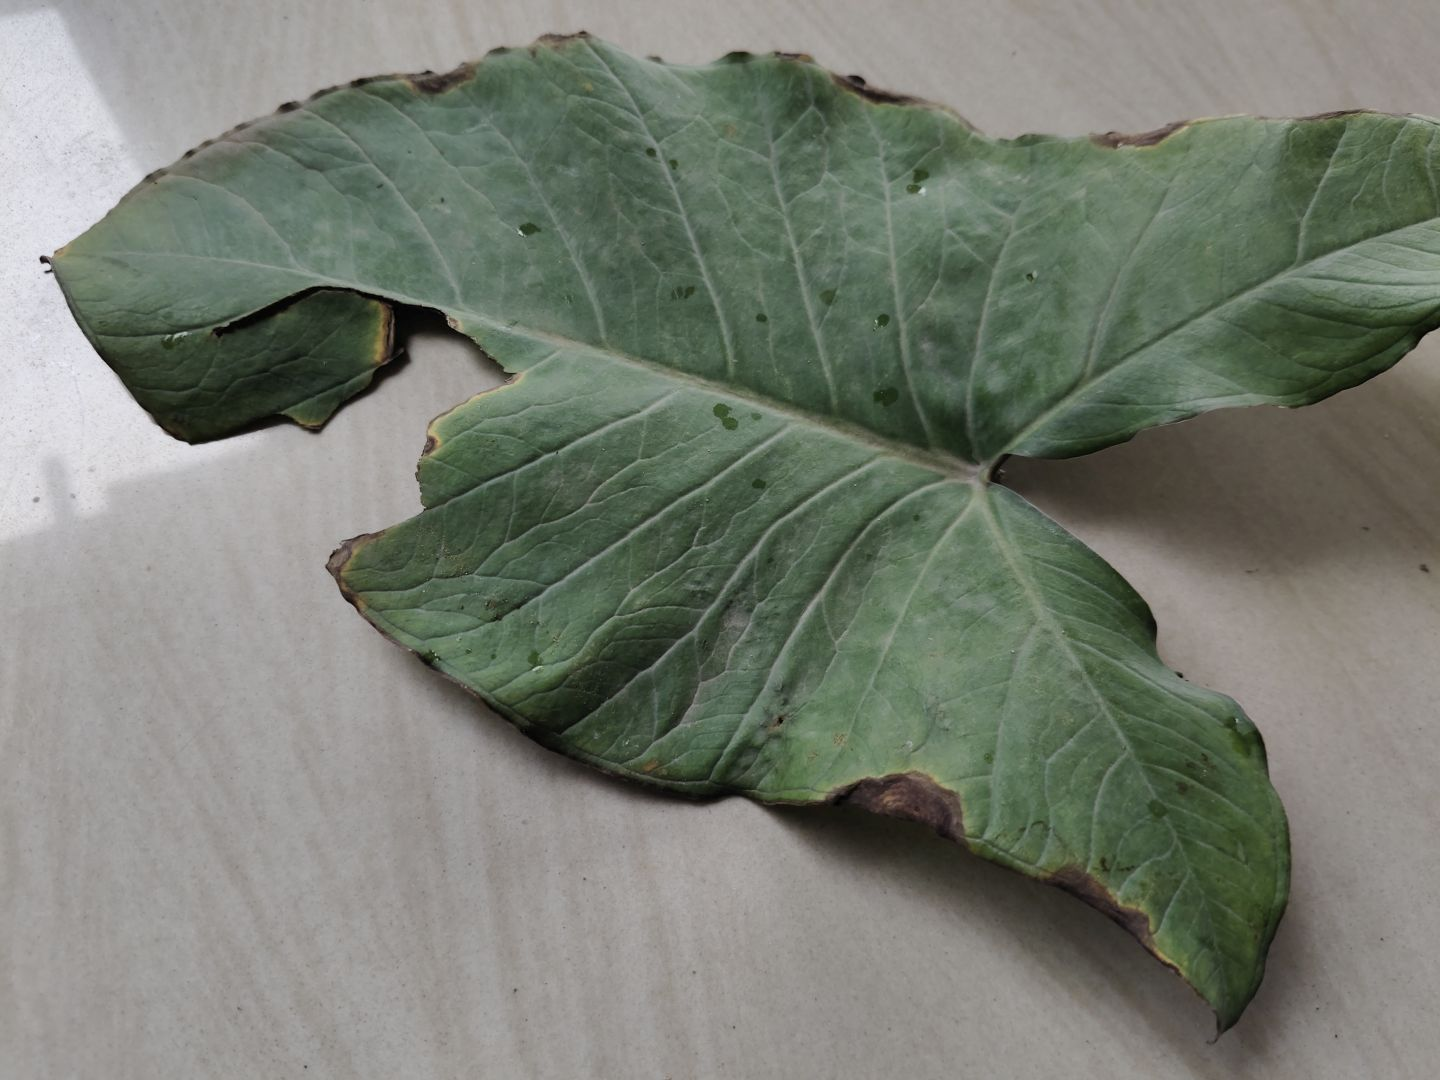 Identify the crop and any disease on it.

taro, leaf blight
